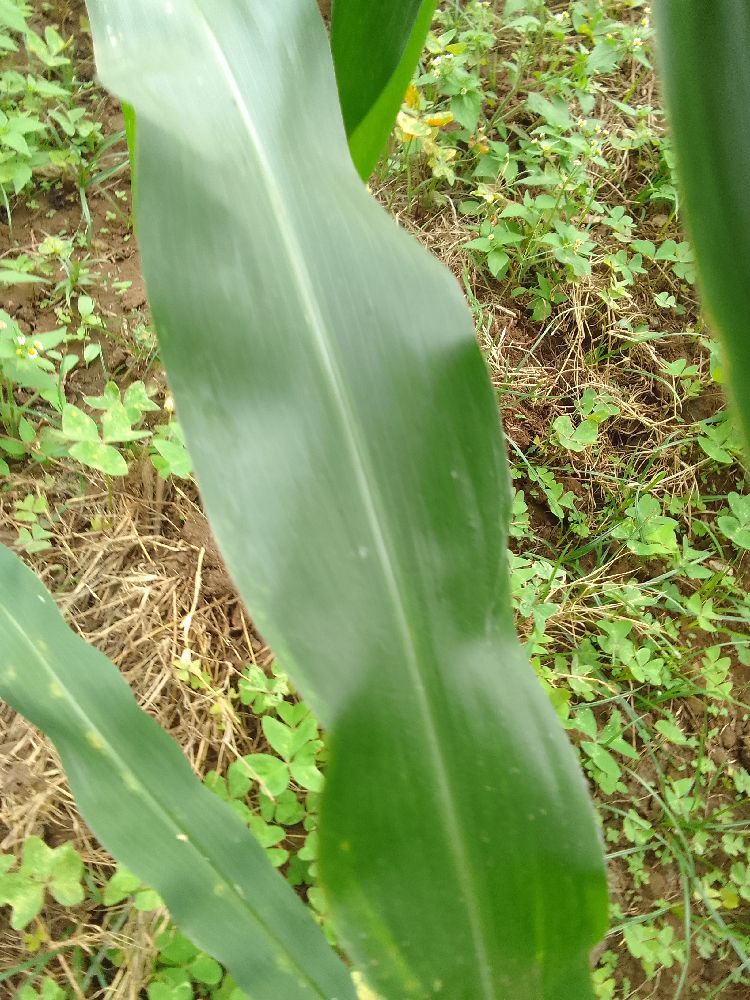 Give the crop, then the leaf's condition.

maize, healthy
